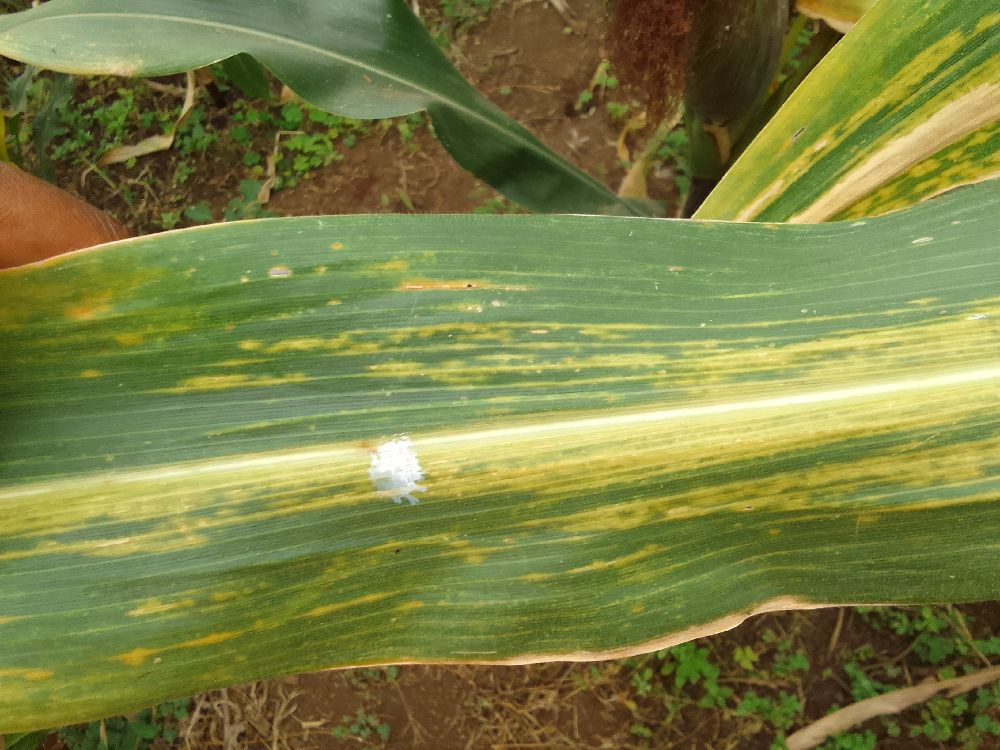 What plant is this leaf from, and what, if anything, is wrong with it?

maize, maize lethal necrosis
